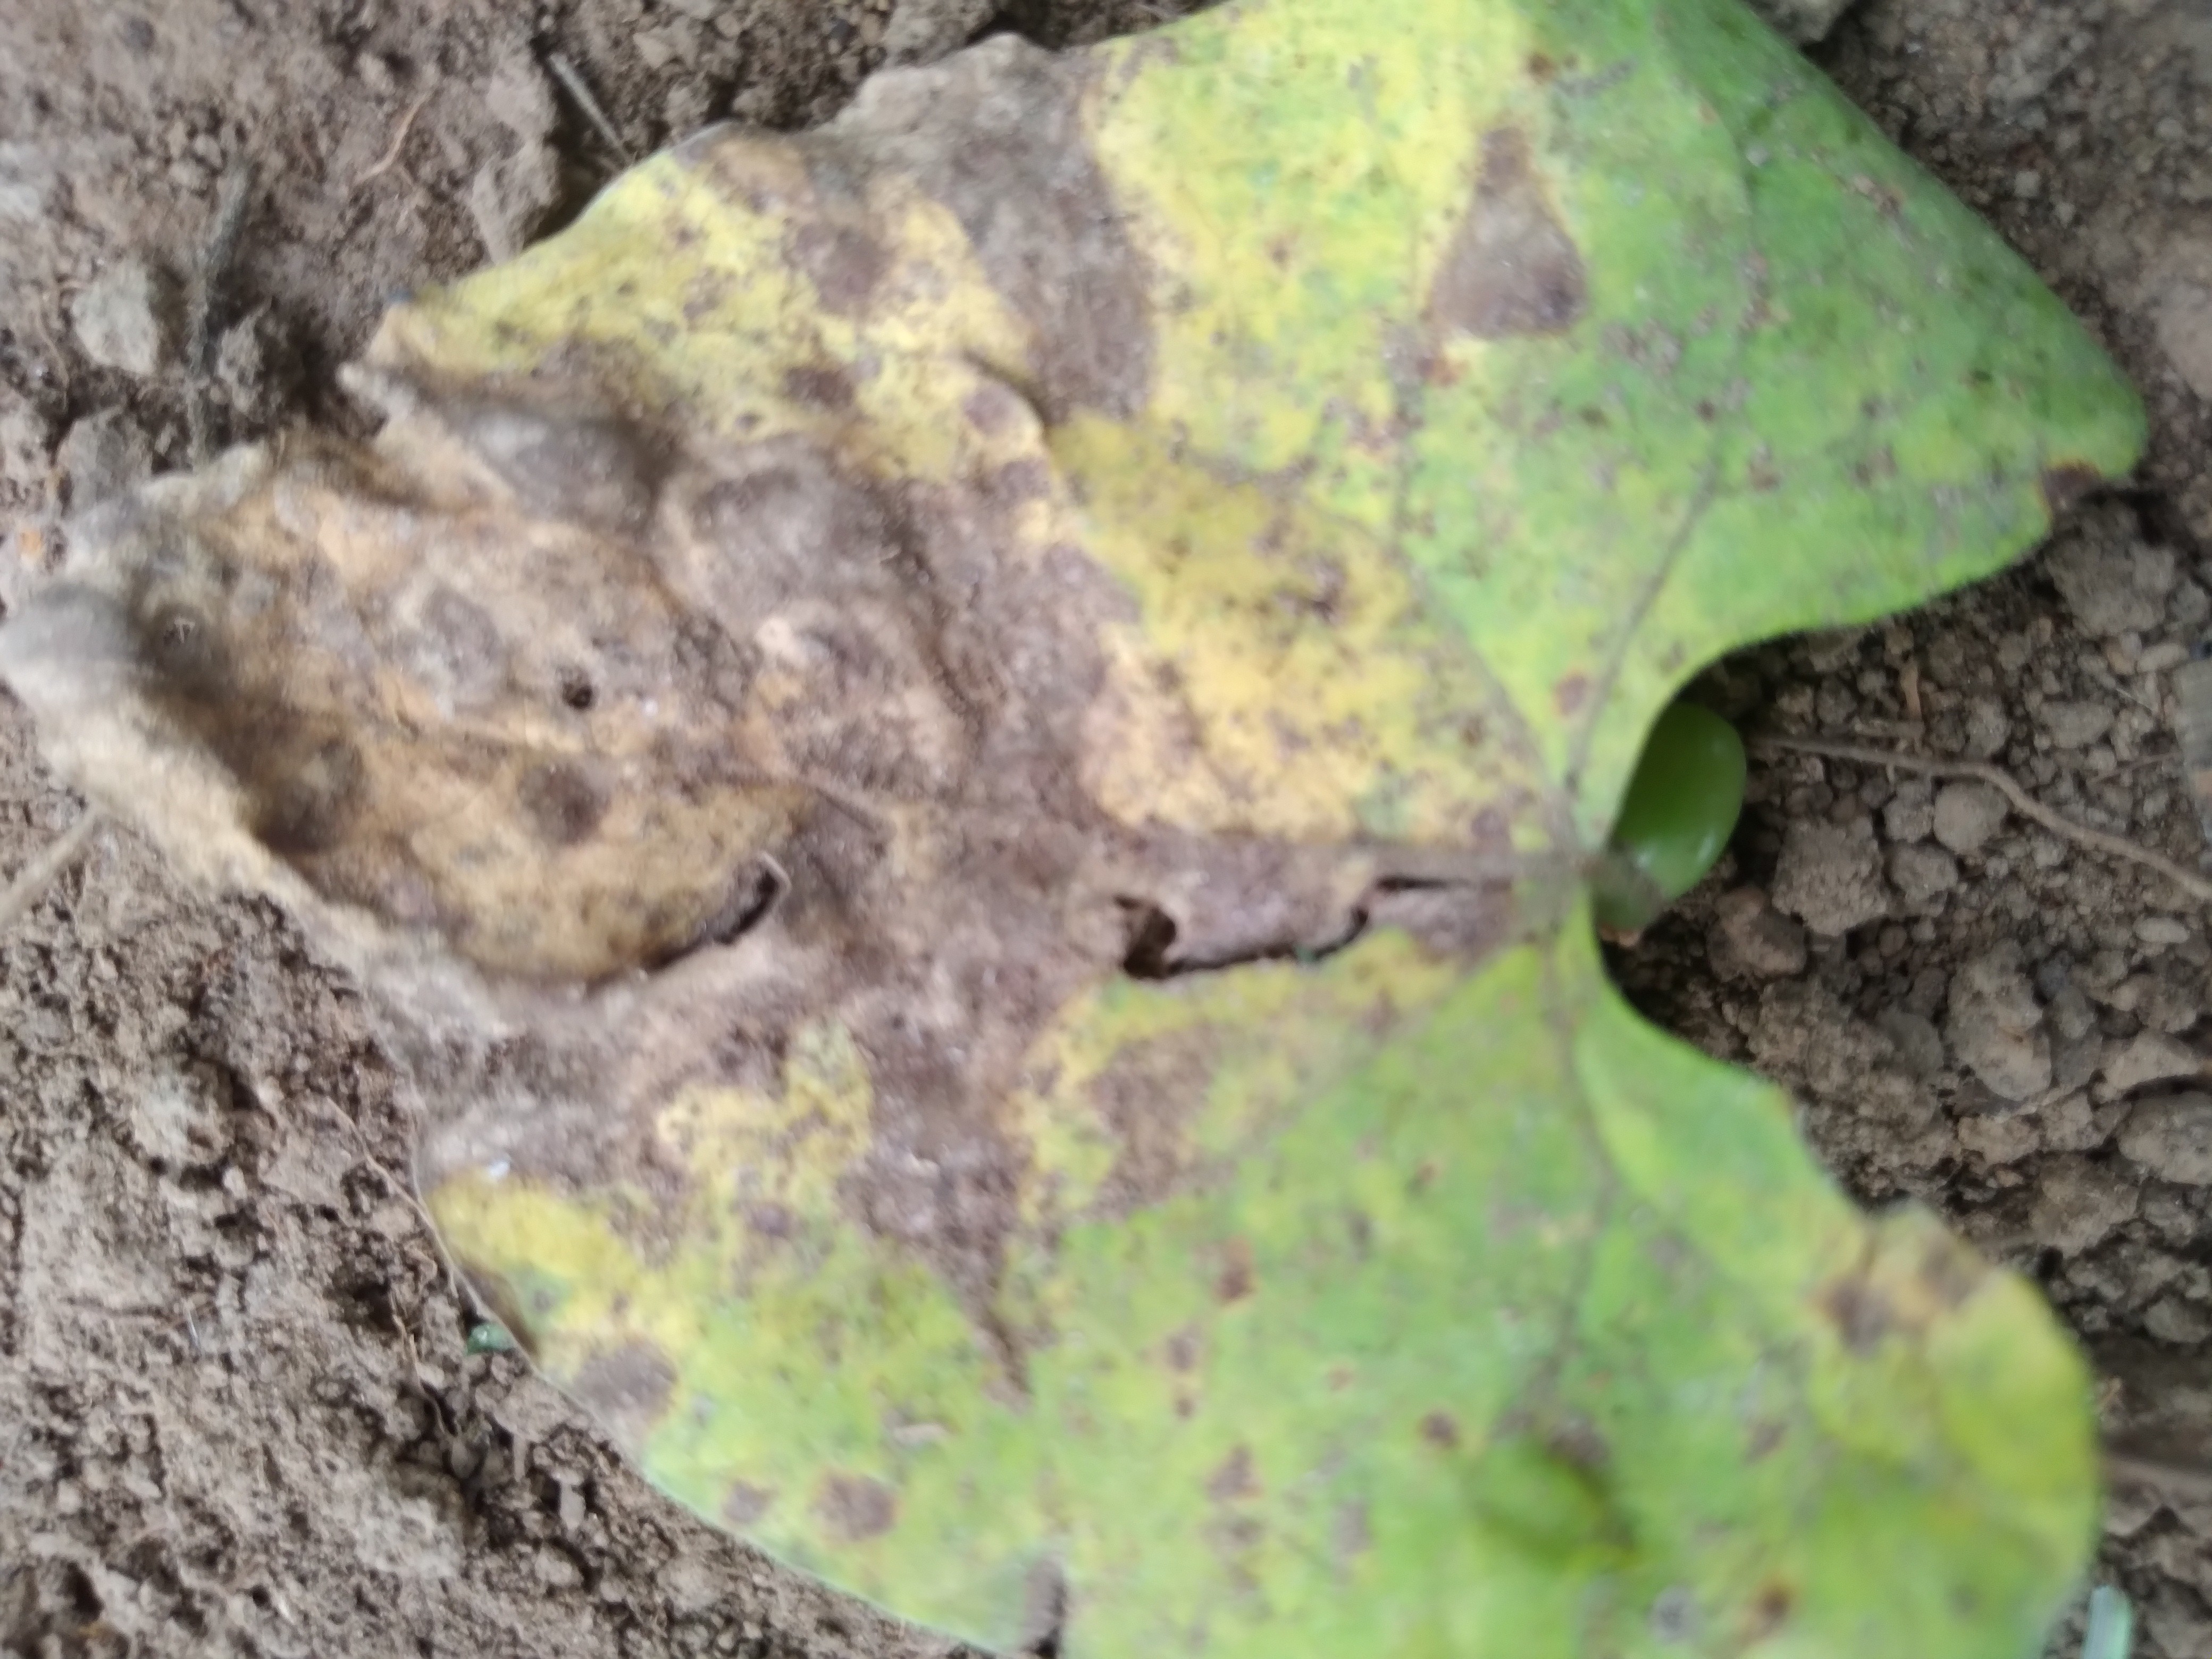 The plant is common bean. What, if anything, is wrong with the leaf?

rust
